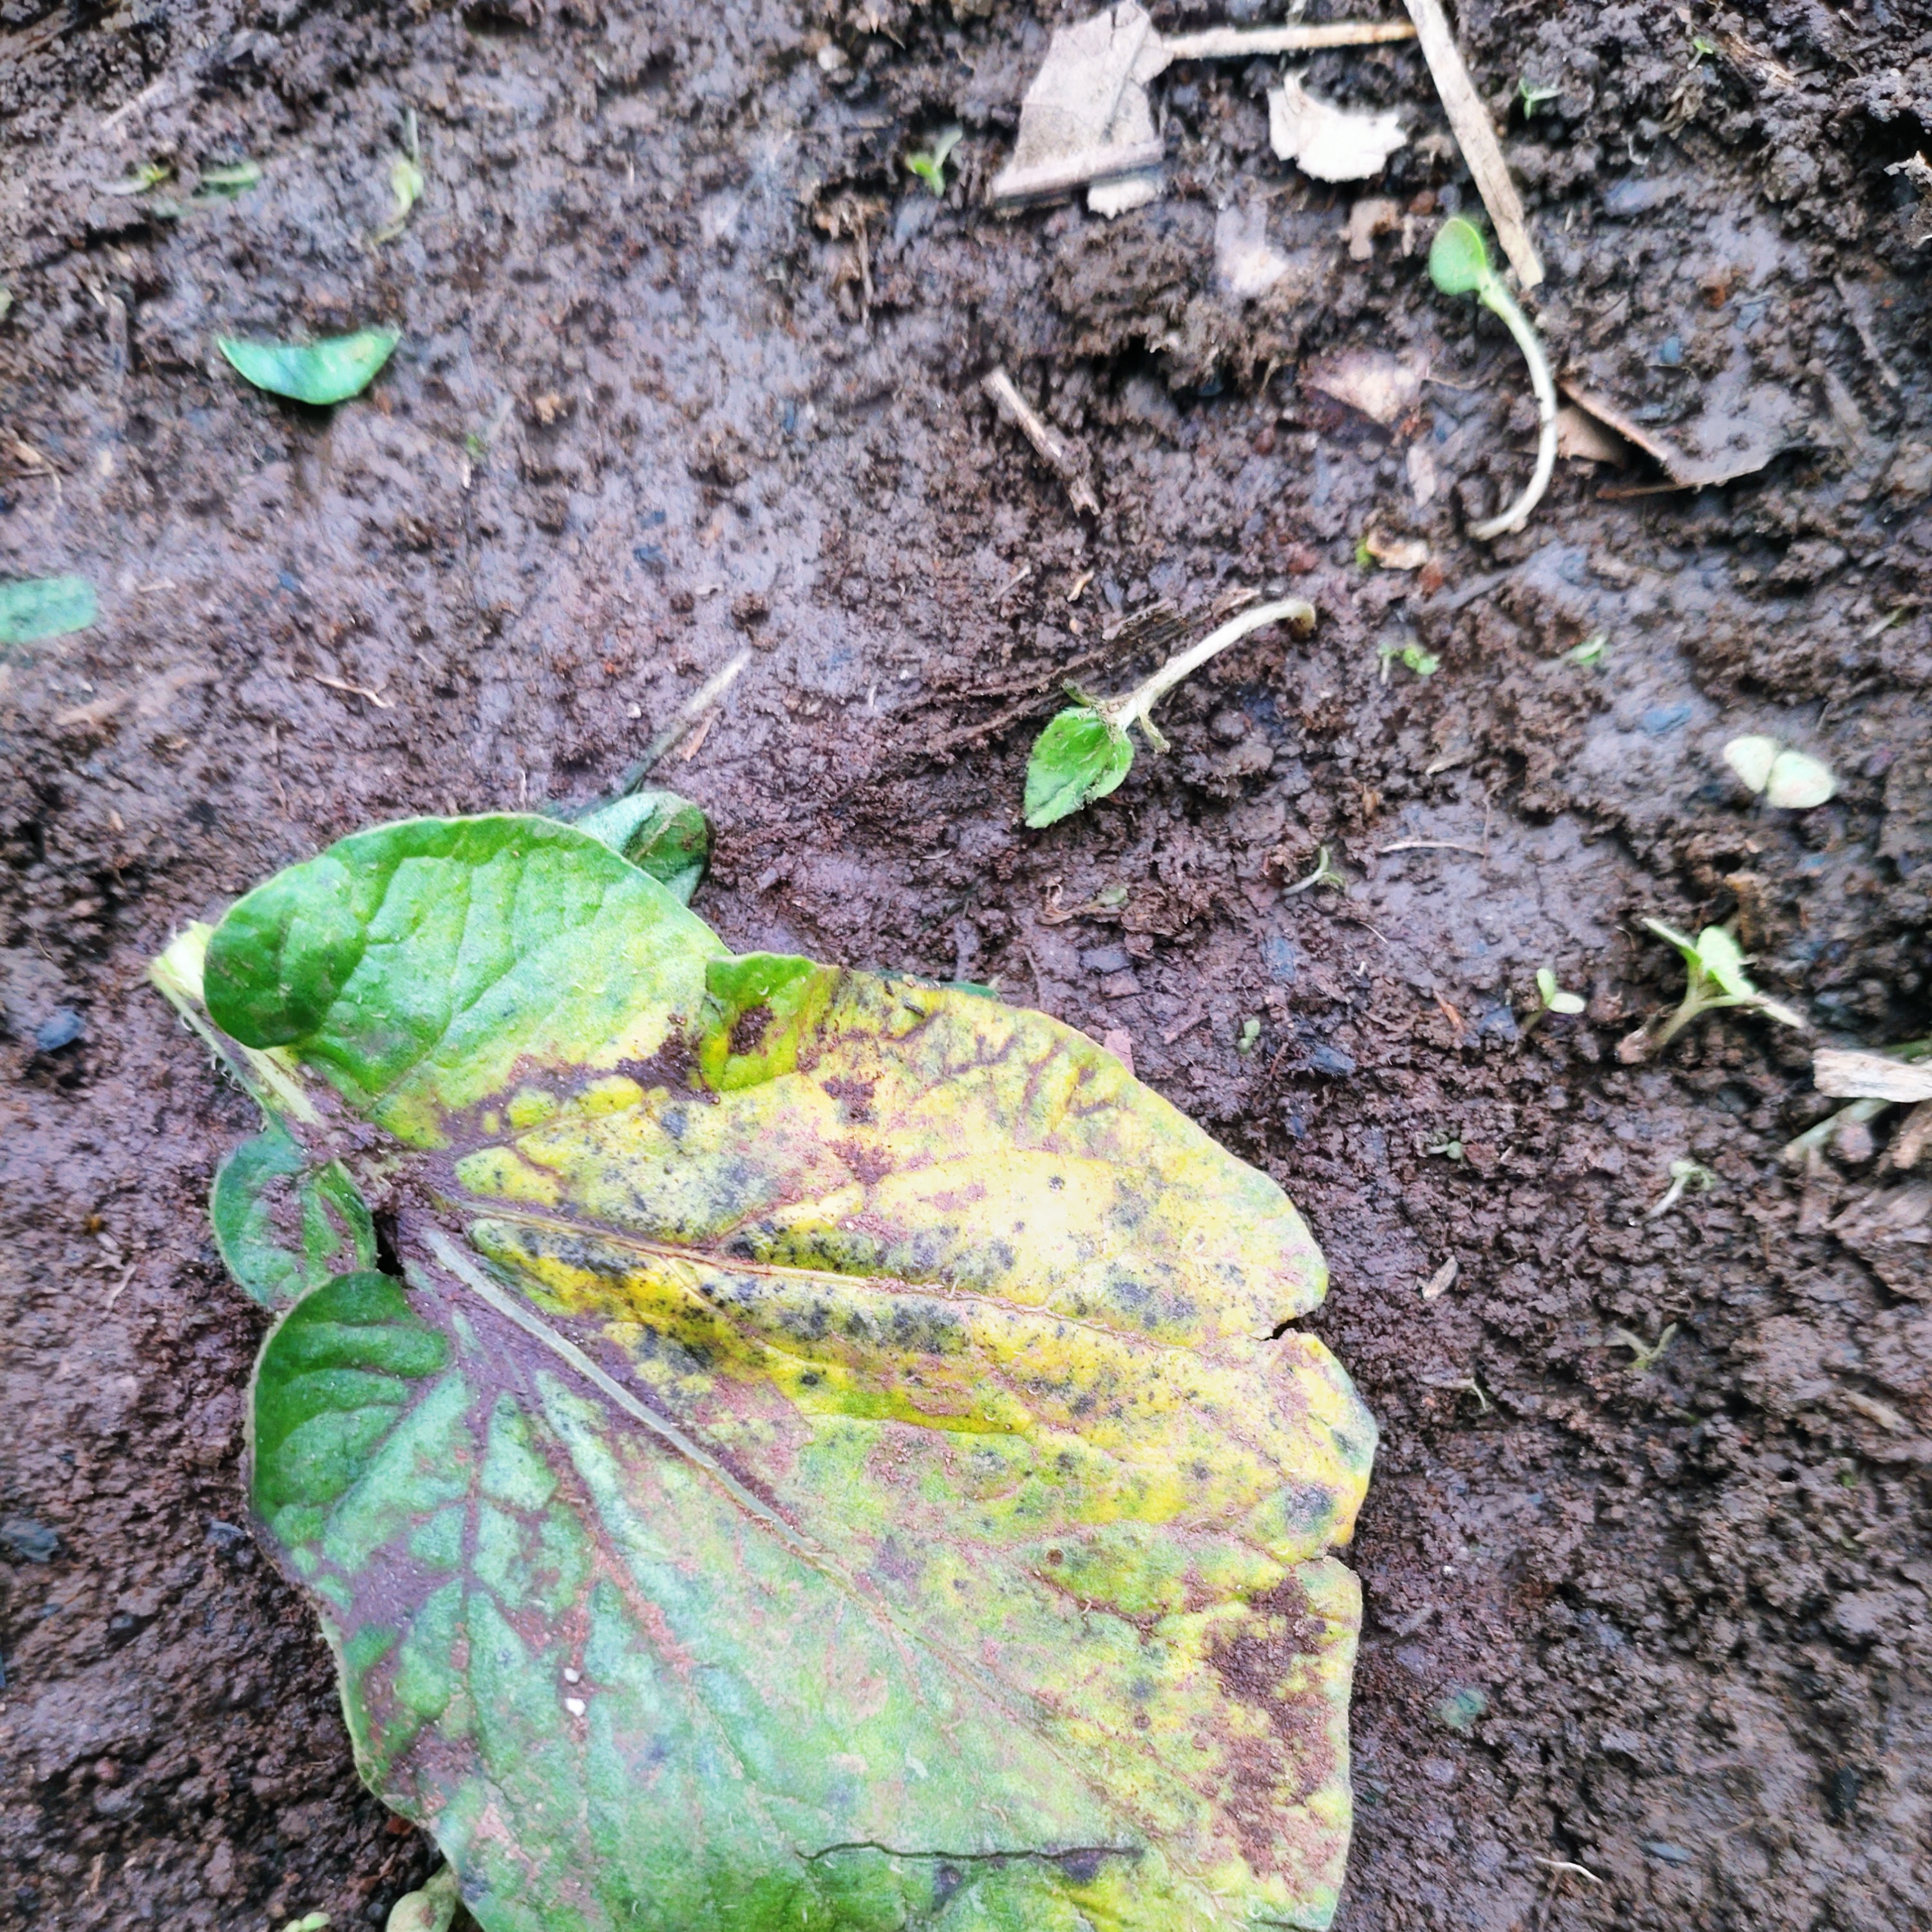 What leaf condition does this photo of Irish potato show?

late blight
